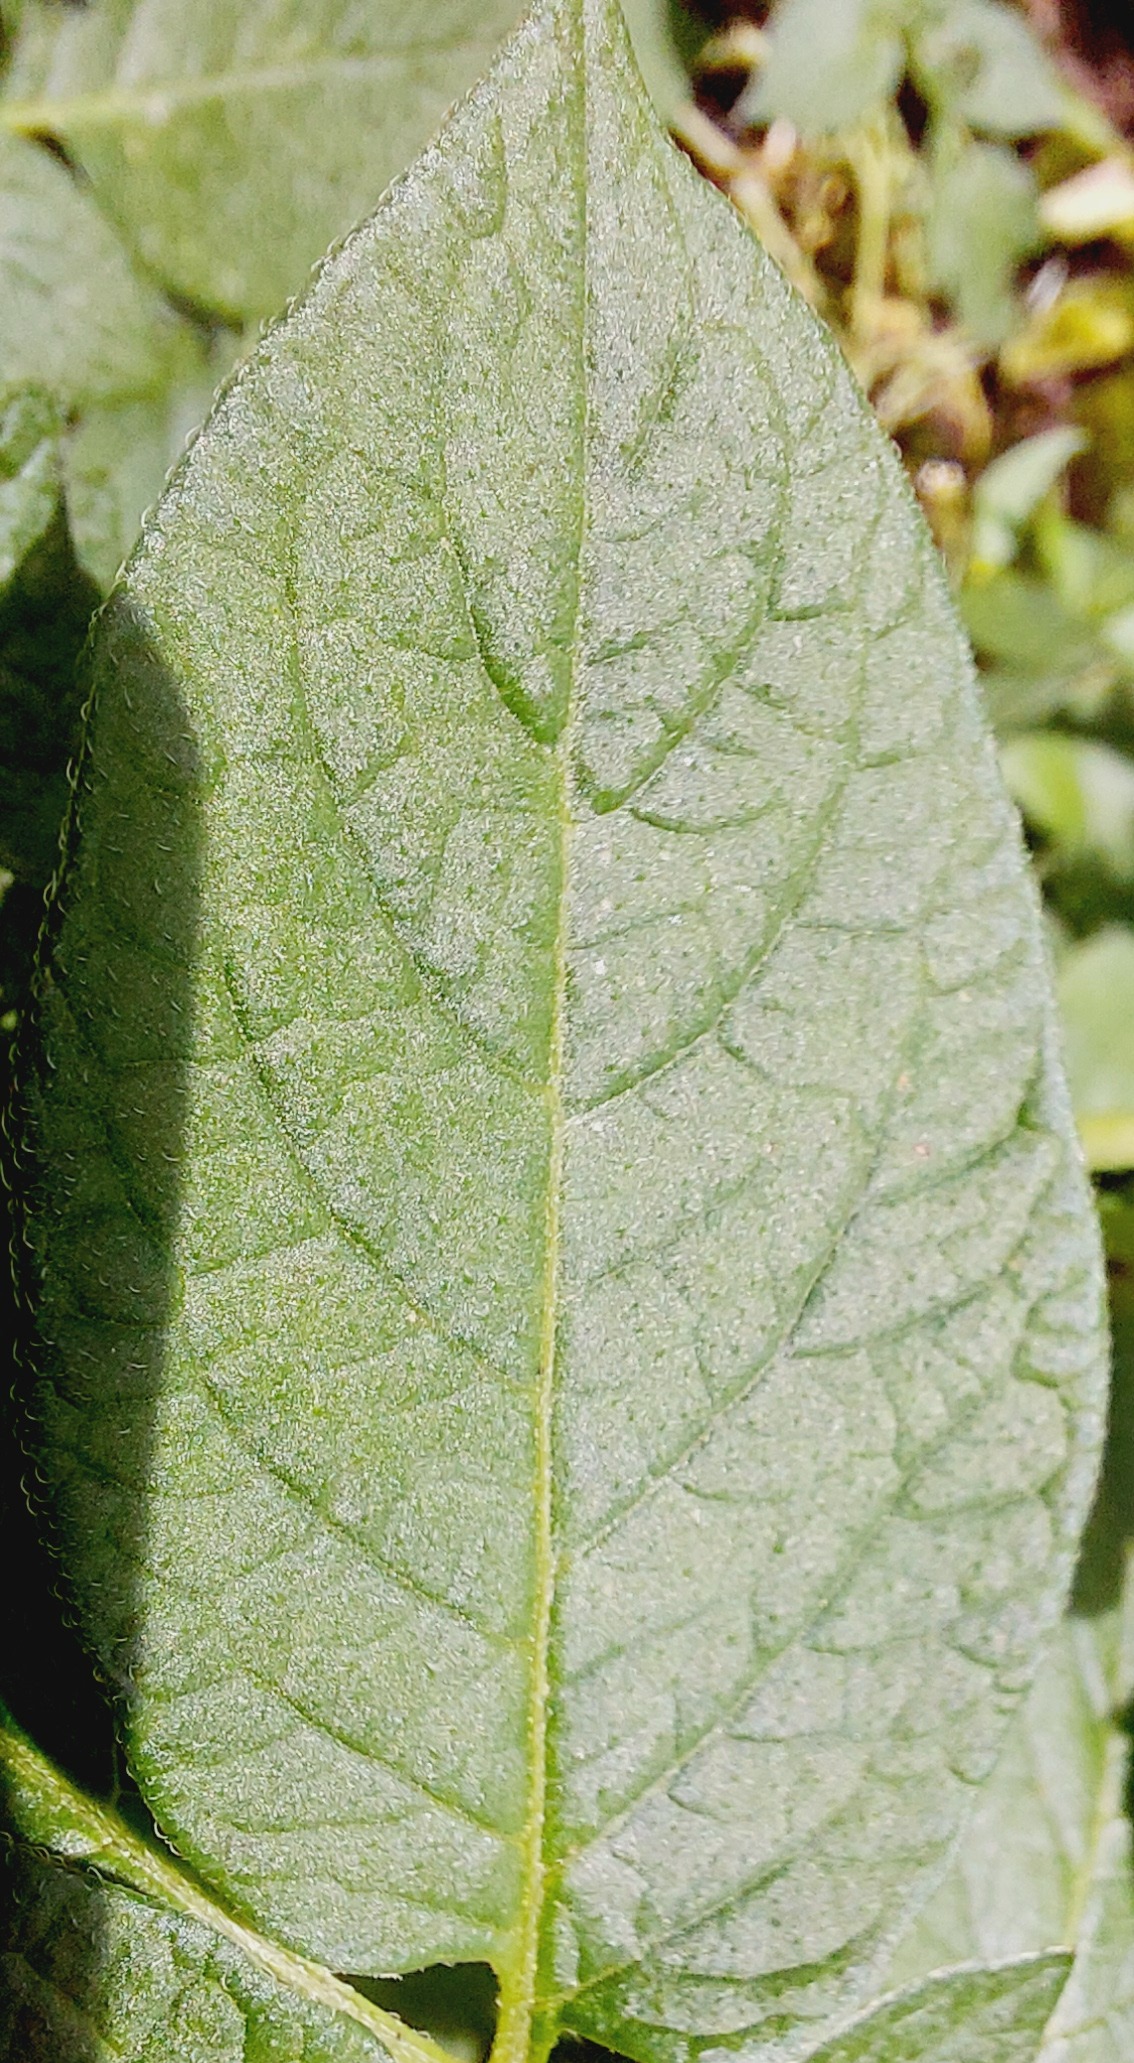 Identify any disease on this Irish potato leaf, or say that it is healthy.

healthy
